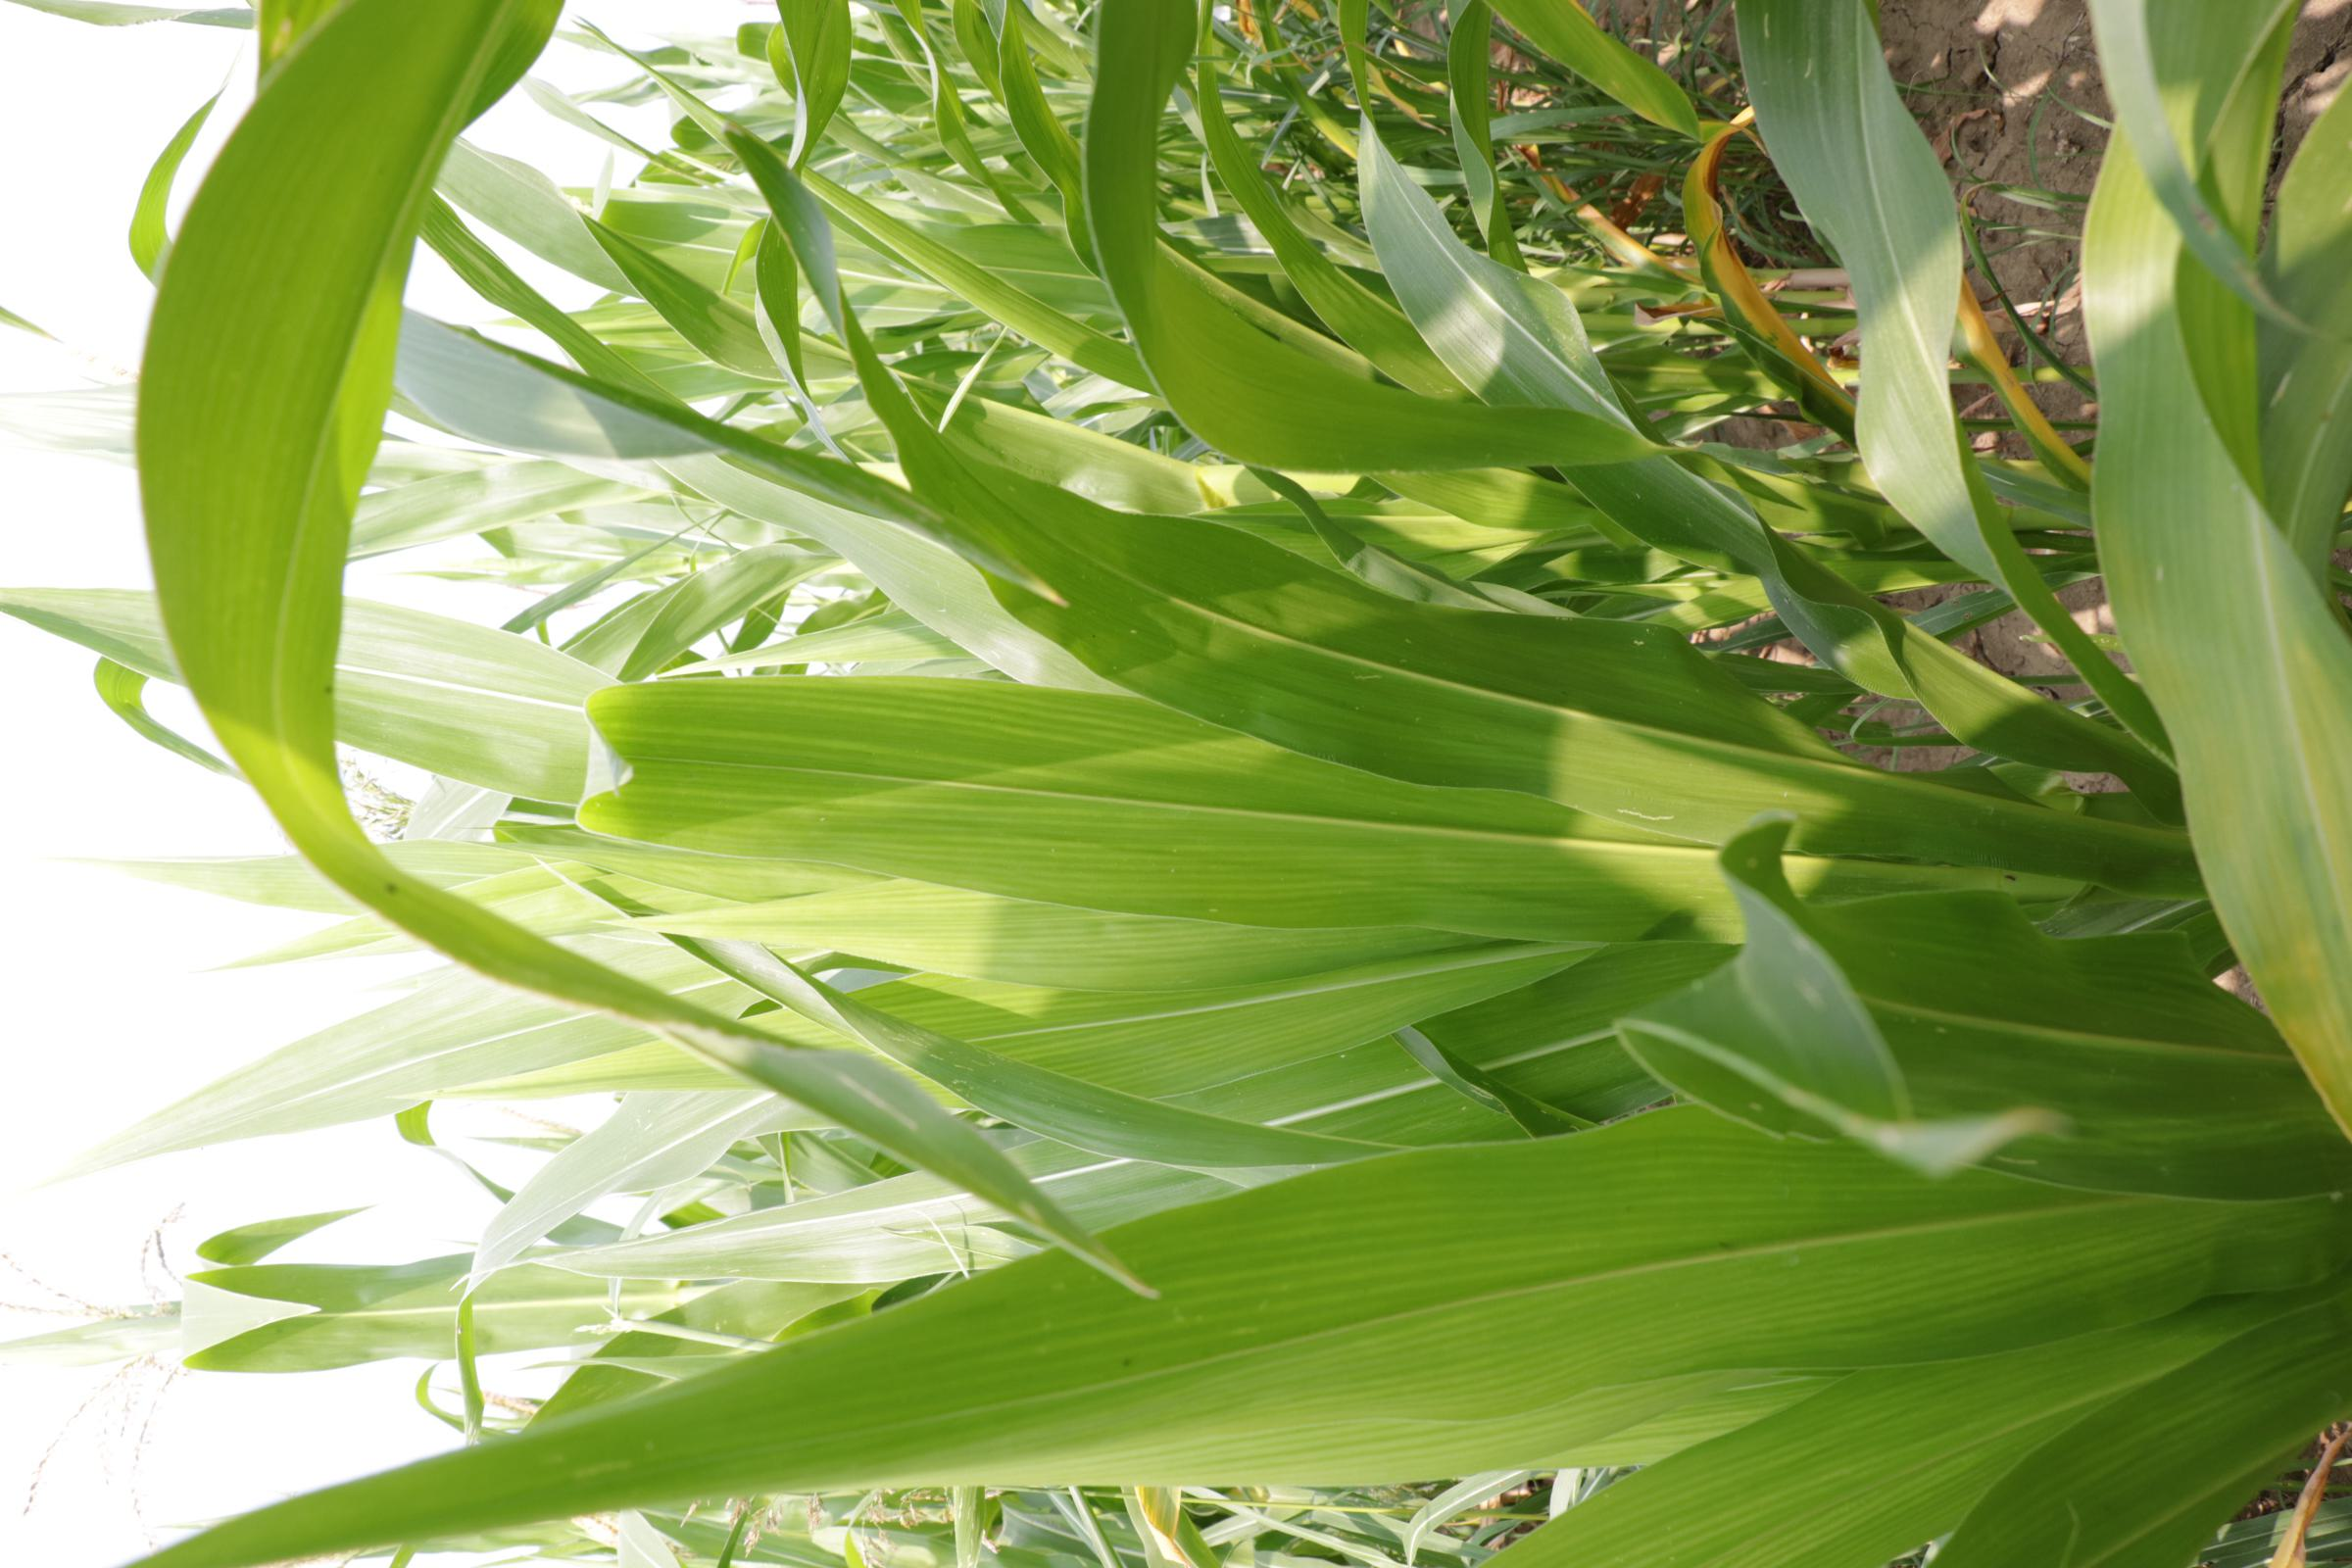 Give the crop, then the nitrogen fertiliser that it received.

maize, full nitrogen fertilisation
